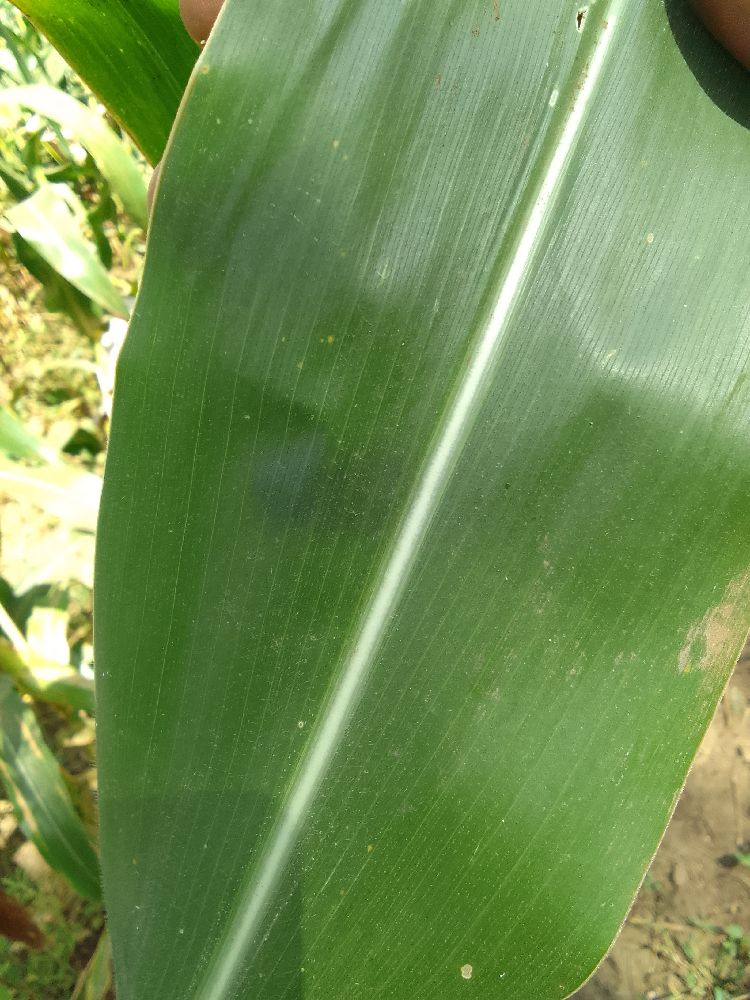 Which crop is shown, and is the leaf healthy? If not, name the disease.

maize, healthy
